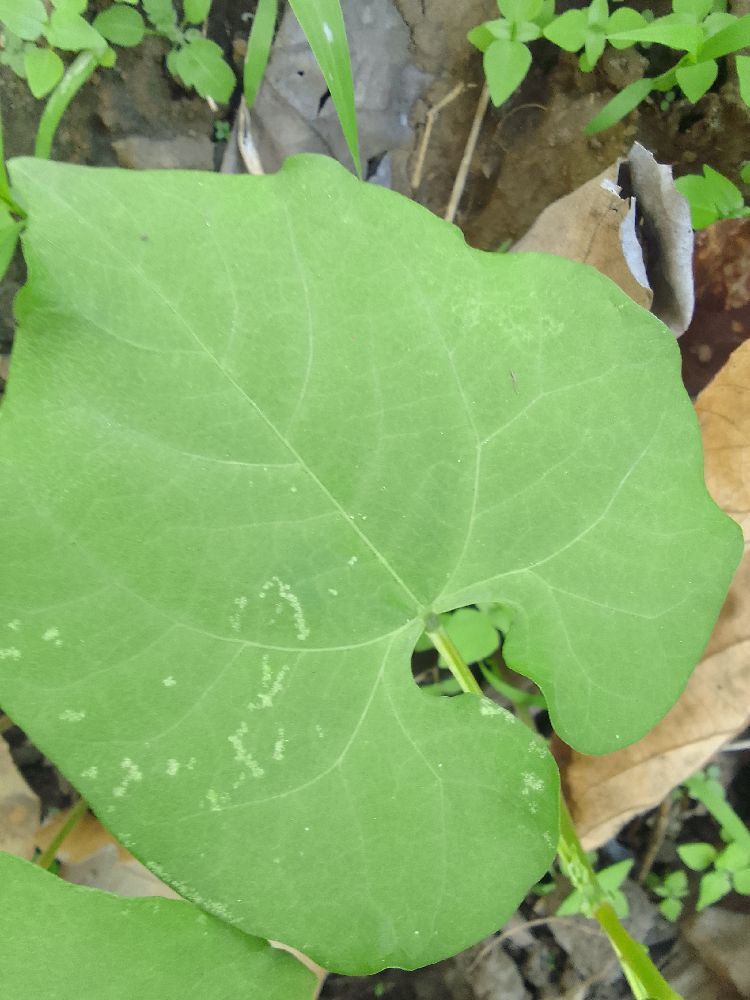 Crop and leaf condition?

common bean, healthy
